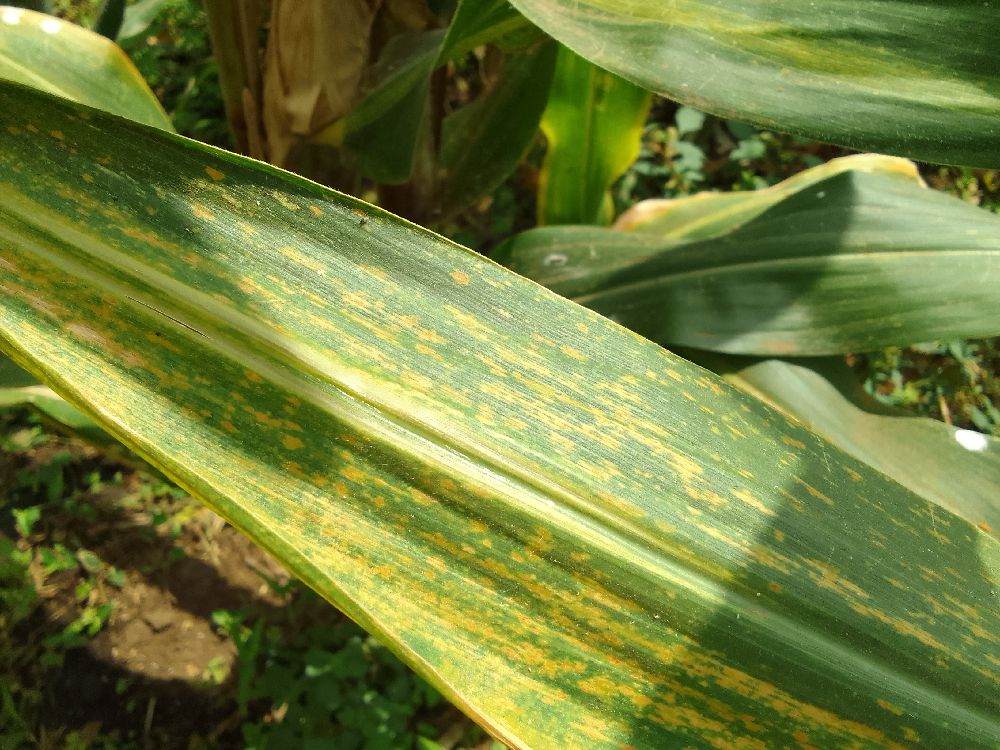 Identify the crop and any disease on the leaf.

maize, maize lethal necrosis
